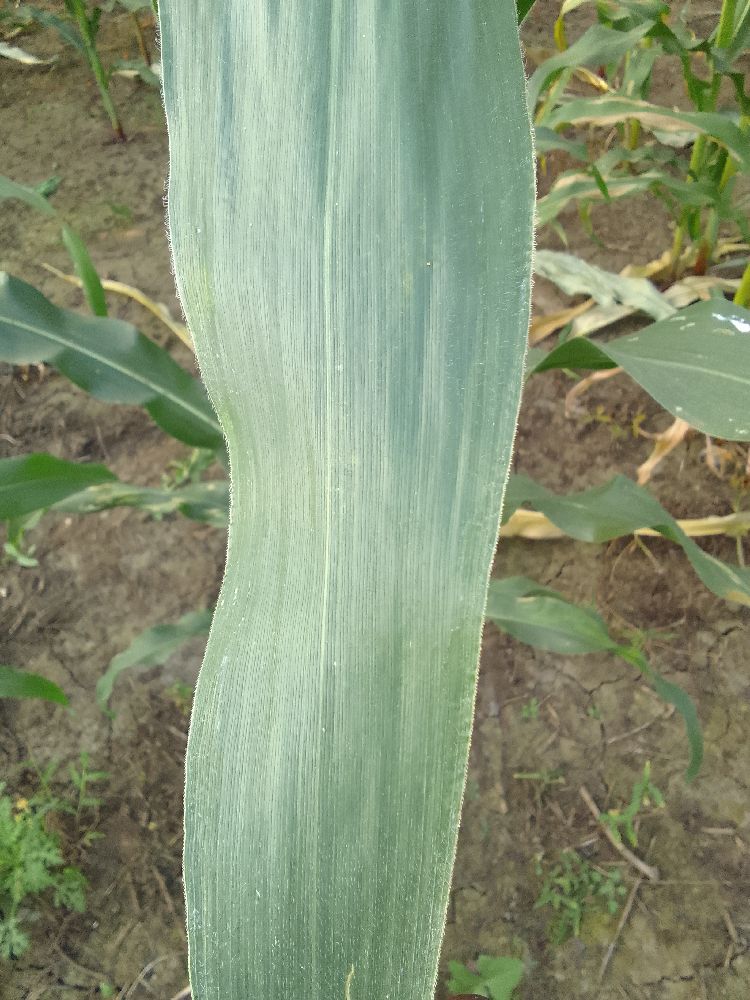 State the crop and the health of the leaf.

maize, healthy
